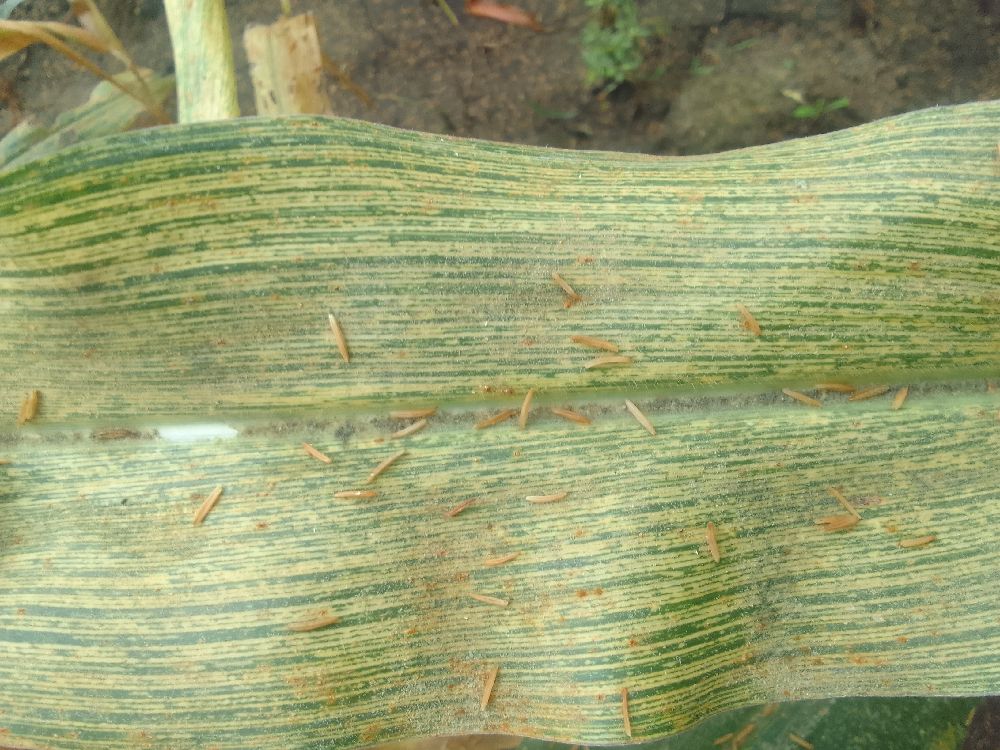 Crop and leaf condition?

maize, maize streak virus
